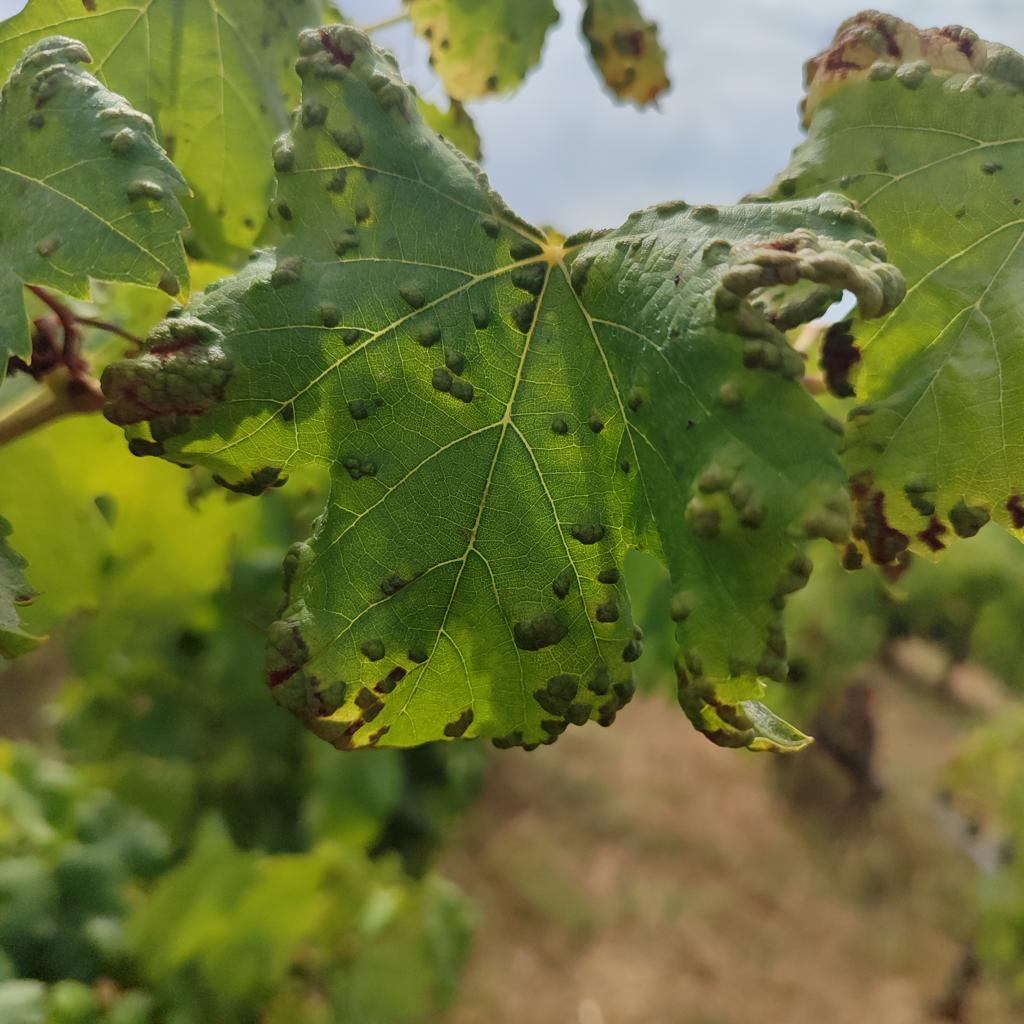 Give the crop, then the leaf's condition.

grapevine, erineum mite
